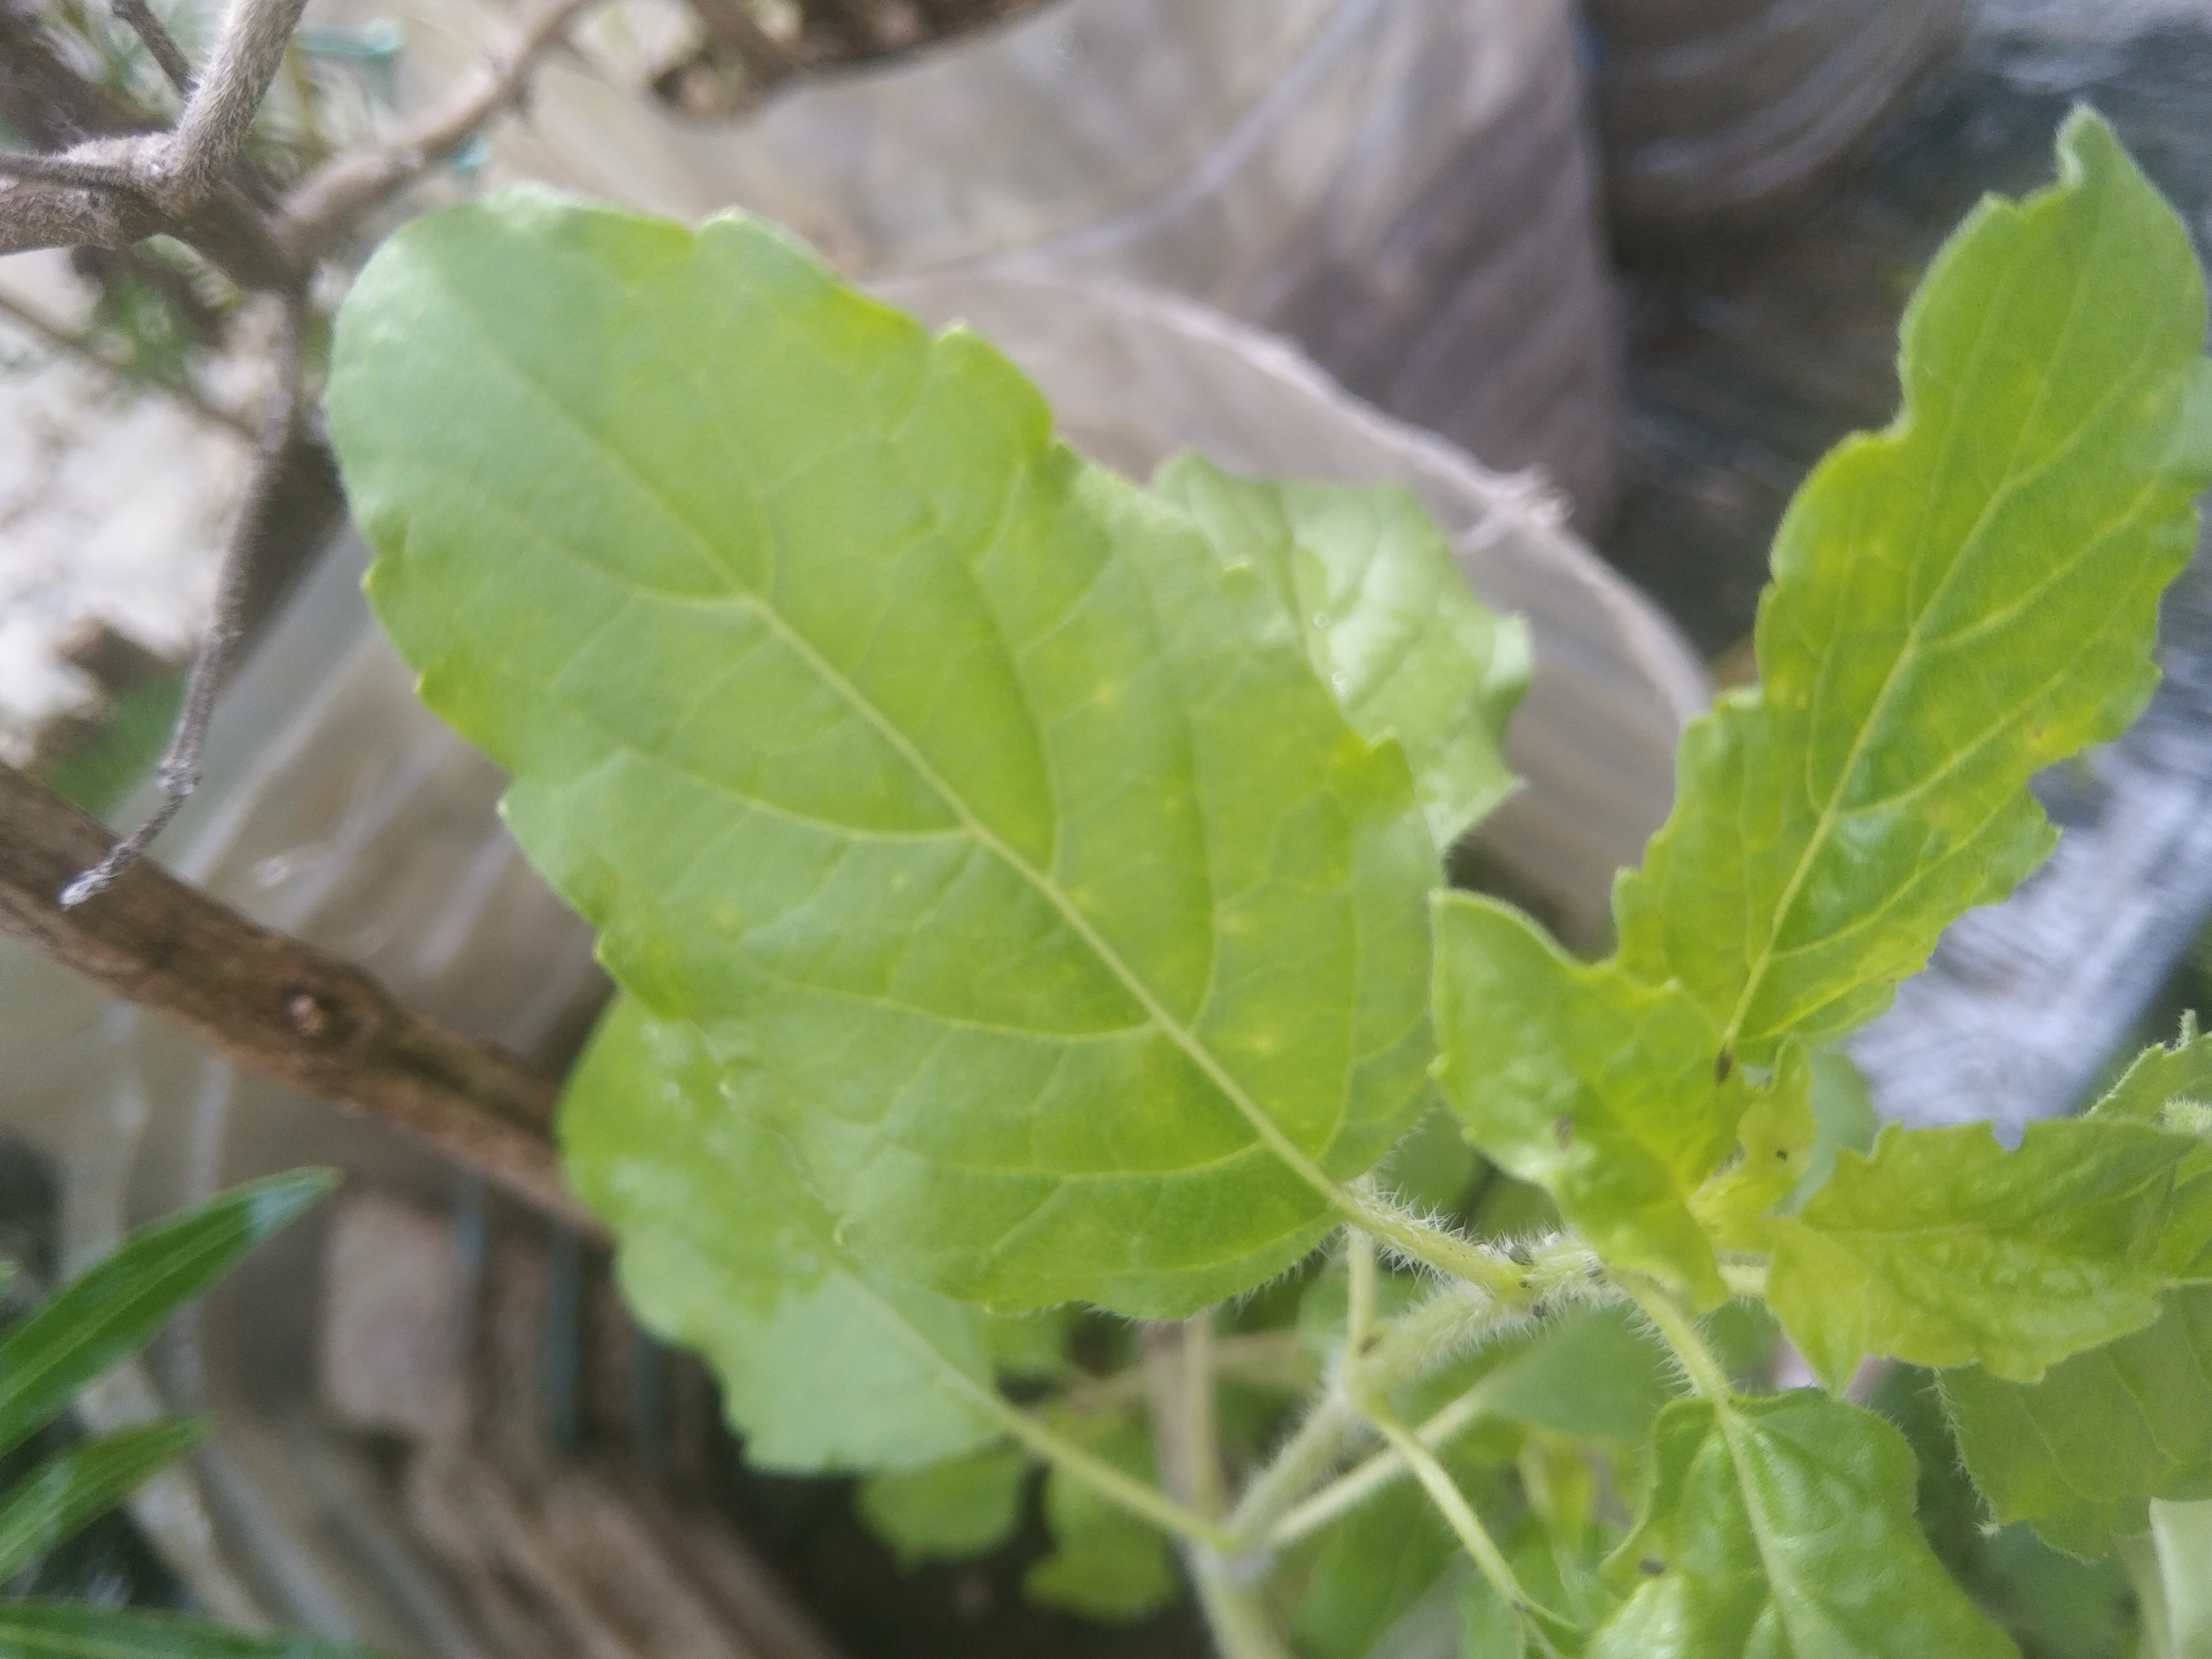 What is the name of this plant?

tulshi
